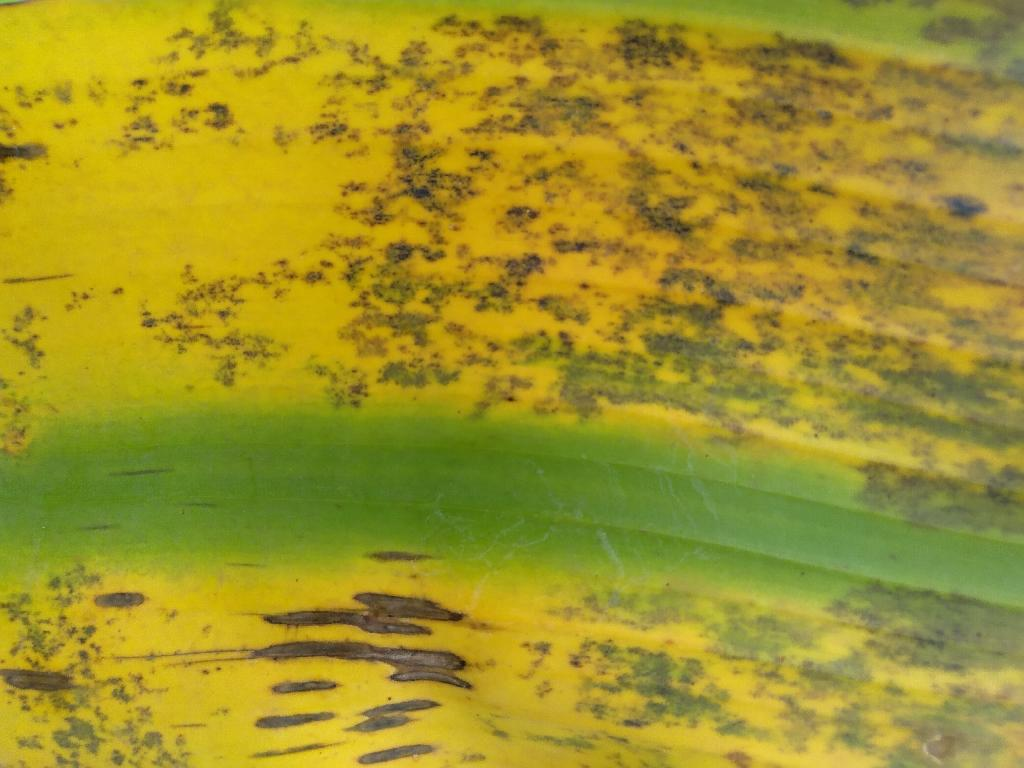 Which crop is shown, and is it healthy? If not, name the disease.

banana, black sigatoka
